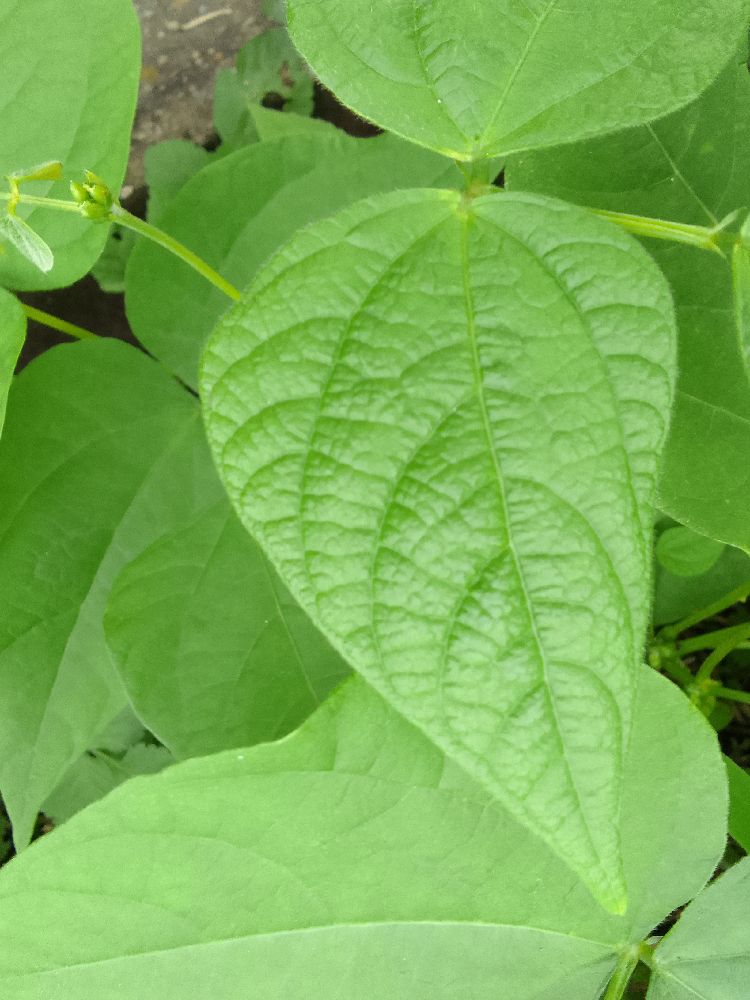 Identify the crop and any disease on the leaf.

common bean, healthy
